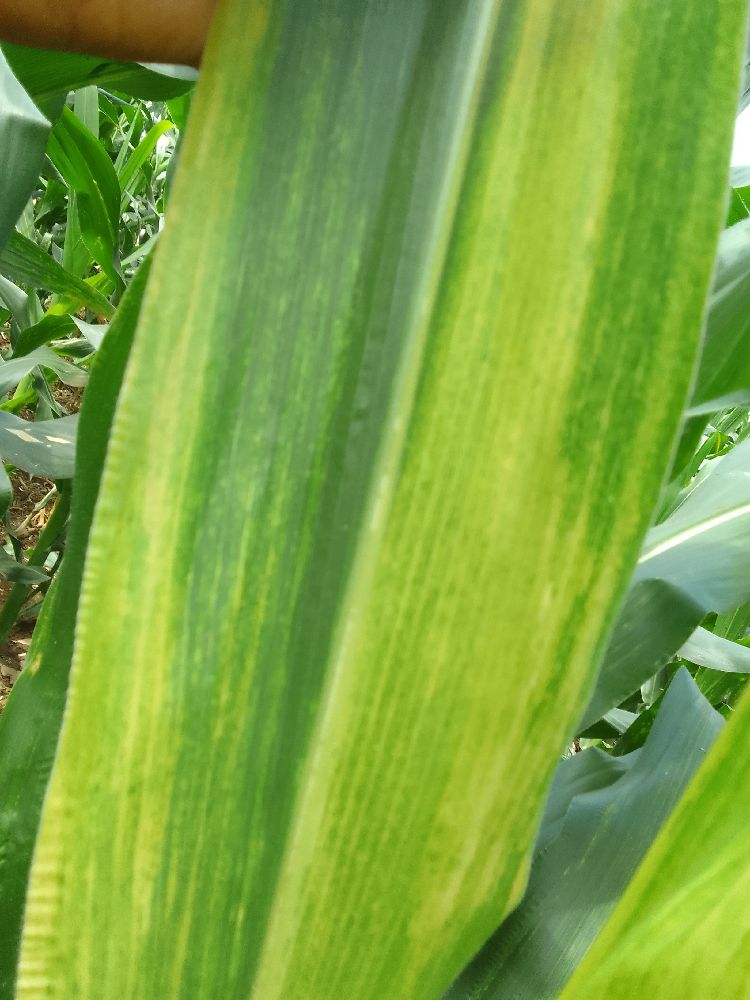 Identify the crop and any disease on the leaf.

maize, maize lethal necrosis
